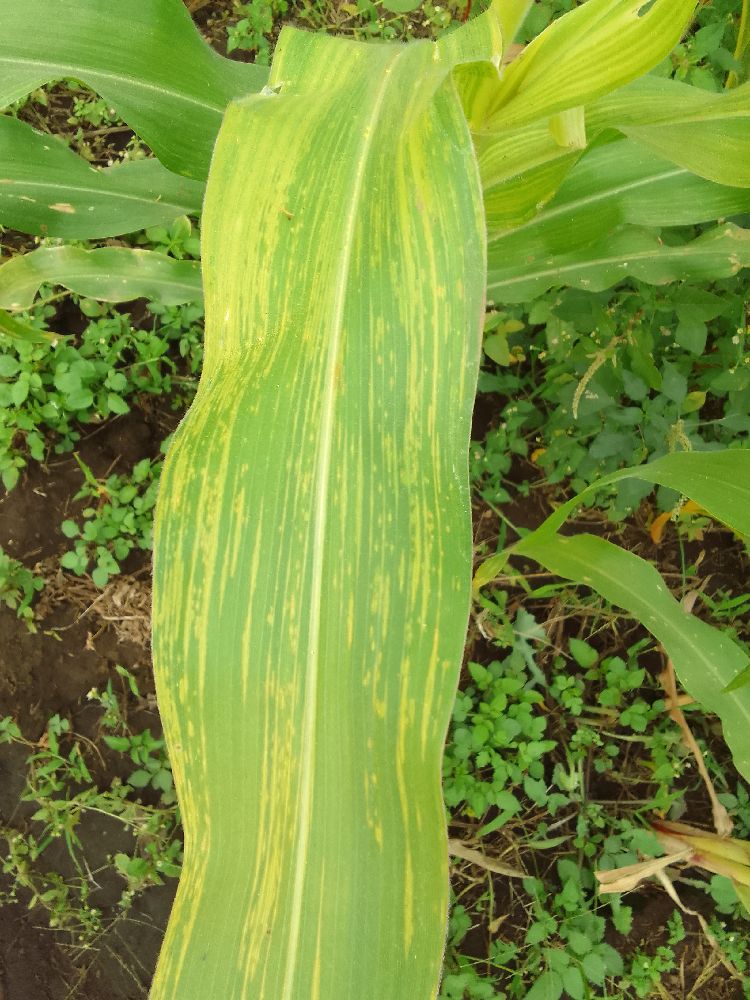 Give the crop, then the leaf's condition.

maize, maize lethal necrosis
